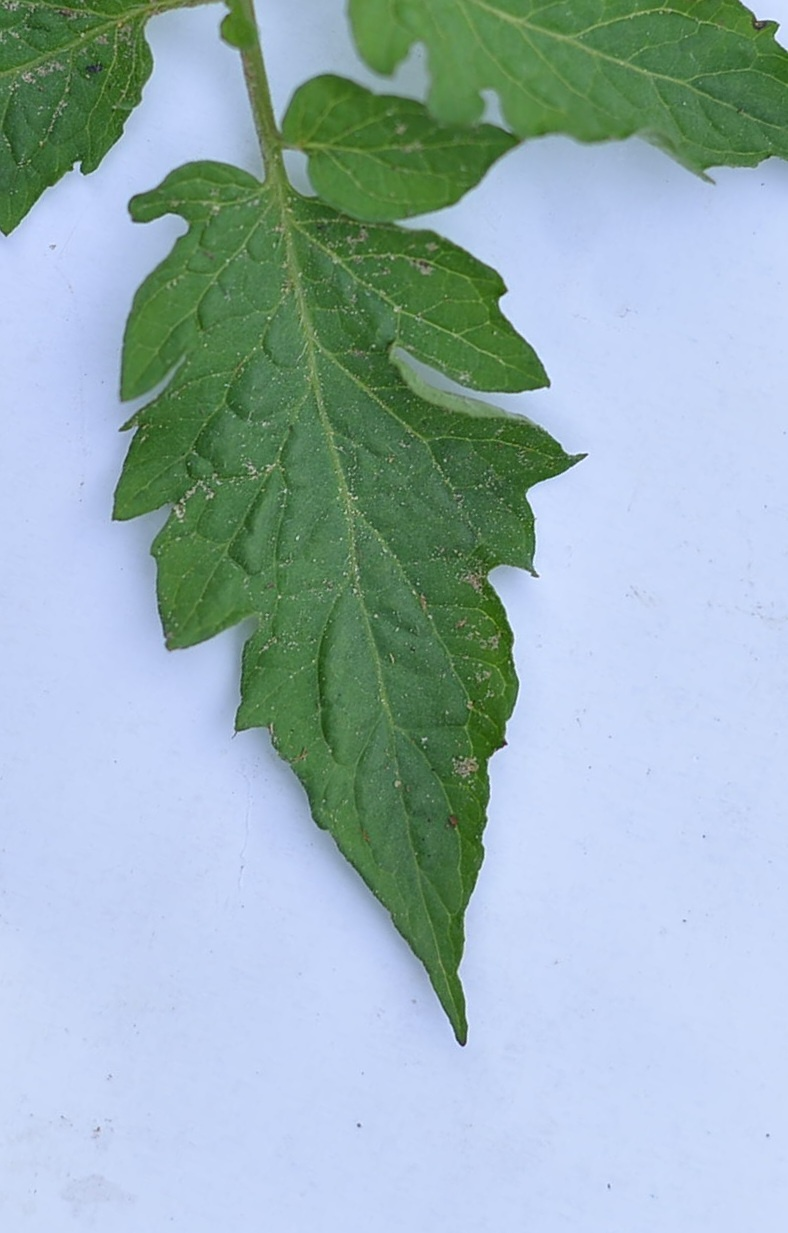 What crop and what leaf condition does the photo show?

tomato, healthy
